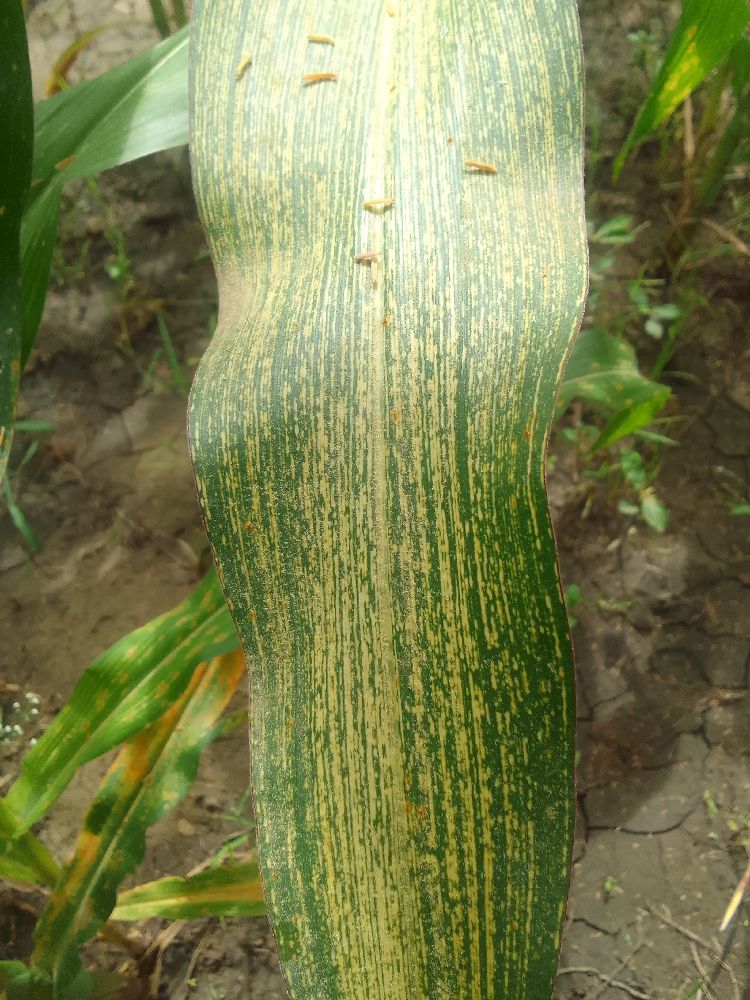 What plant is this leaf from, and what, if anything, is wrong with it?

maize, maize streak virus
